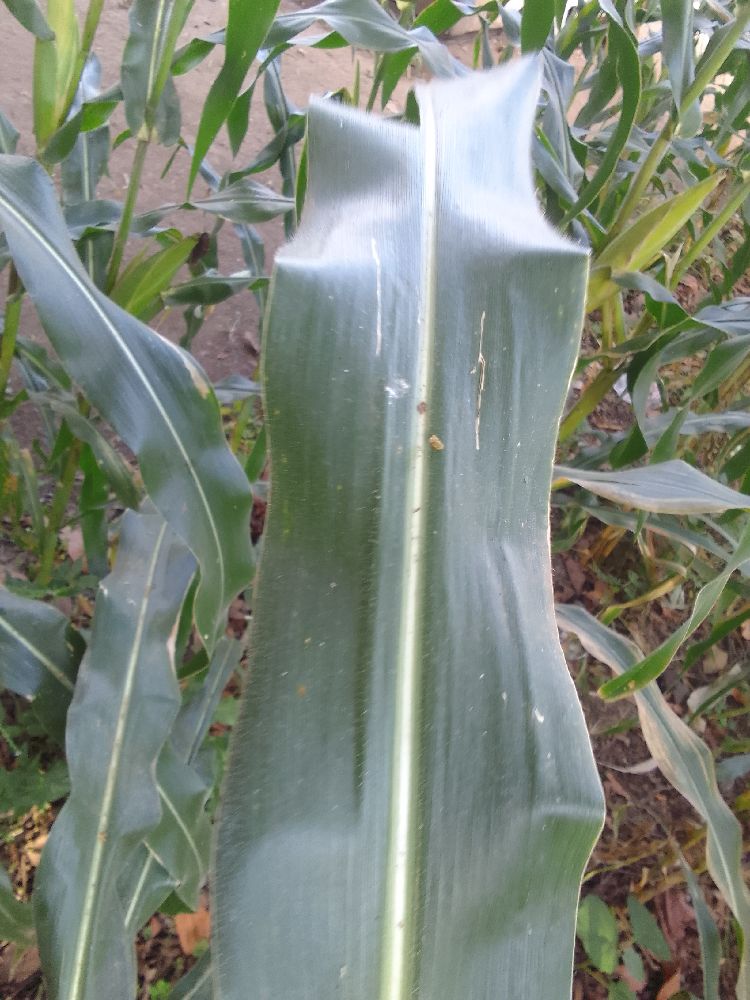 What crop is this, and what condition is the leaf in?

maize, healthy
